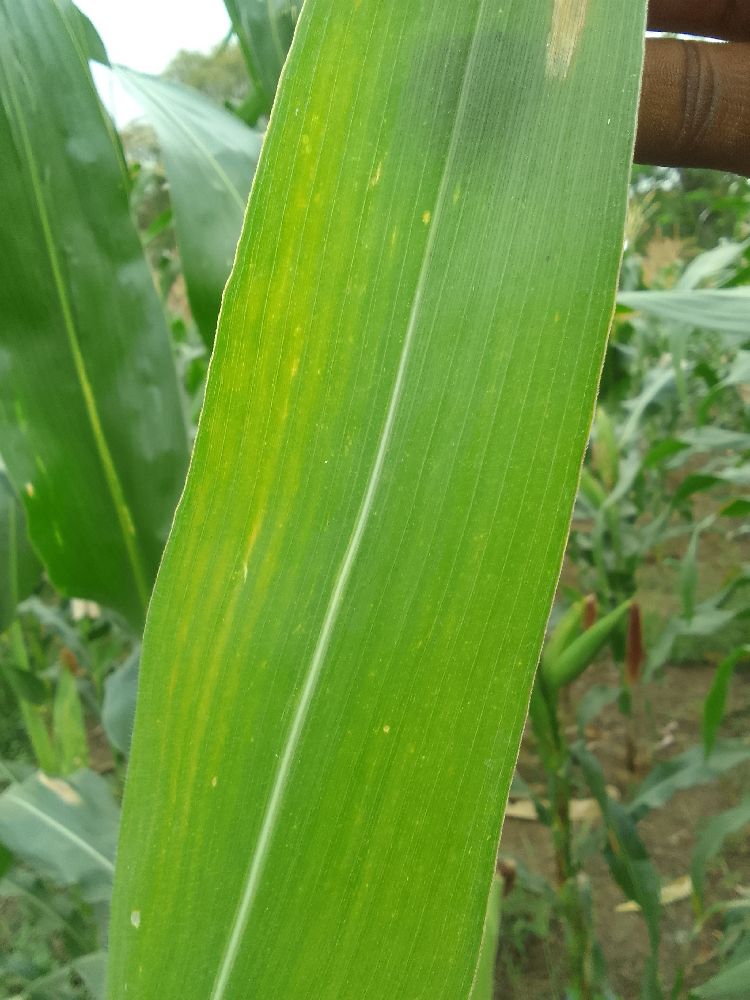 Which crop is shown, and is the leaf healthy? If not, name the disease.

maize, healthy
